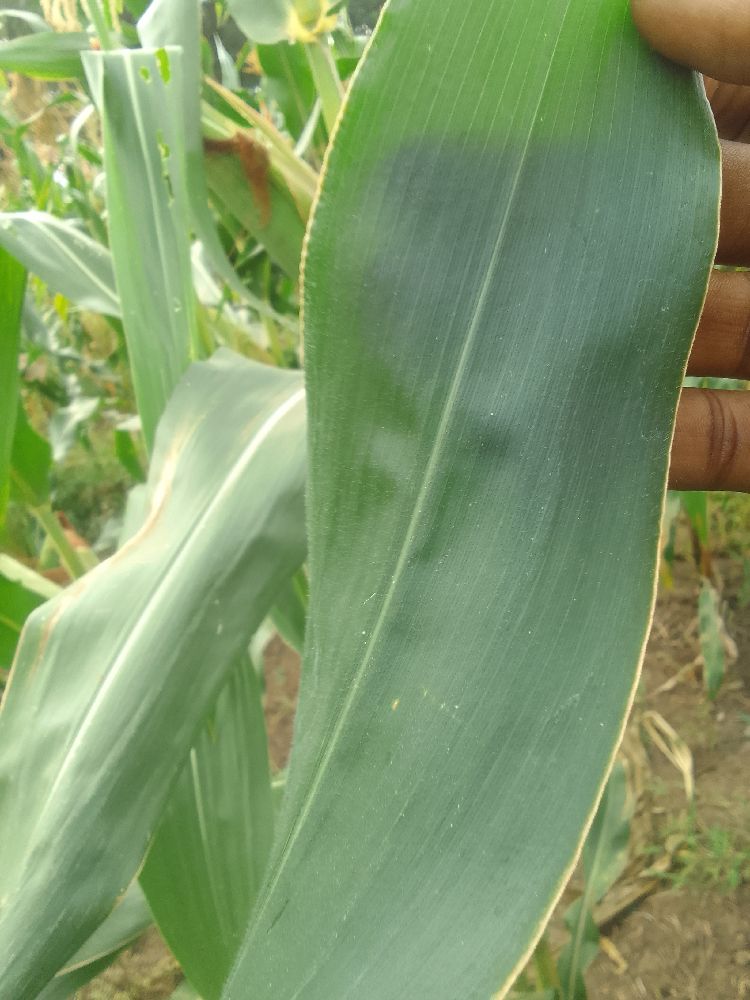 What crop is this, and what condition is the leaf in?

maize, healthy
